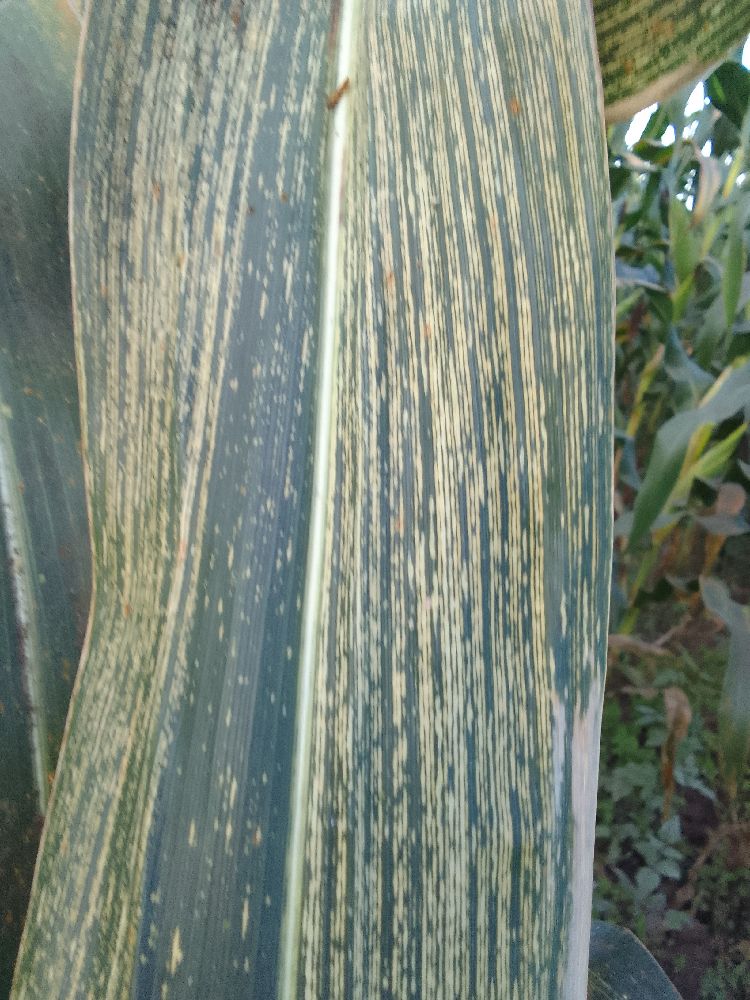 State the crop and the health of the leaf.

maize, maize streak virus
